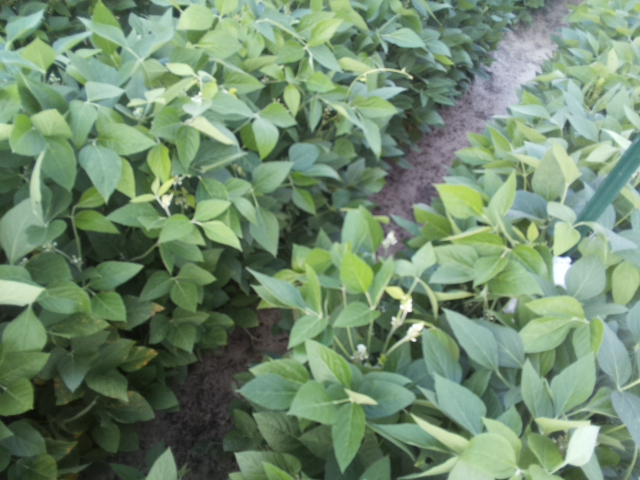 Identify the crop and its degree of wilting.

soybean, leaves with no wilting
